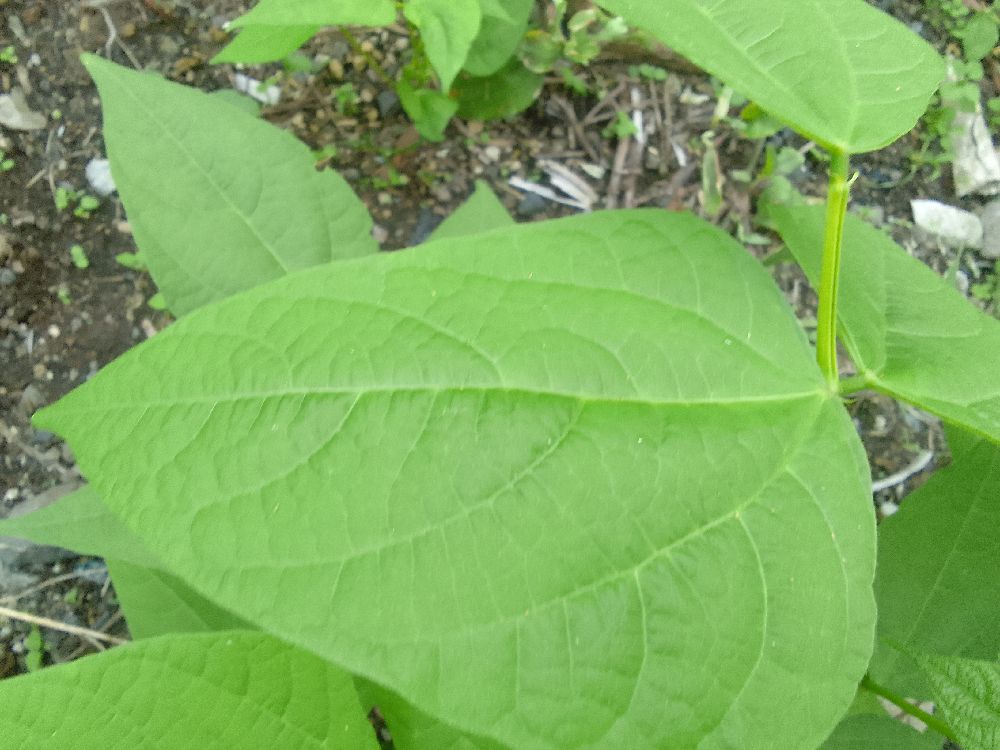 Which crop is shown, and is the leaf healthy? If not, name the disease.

common bean, healthy
